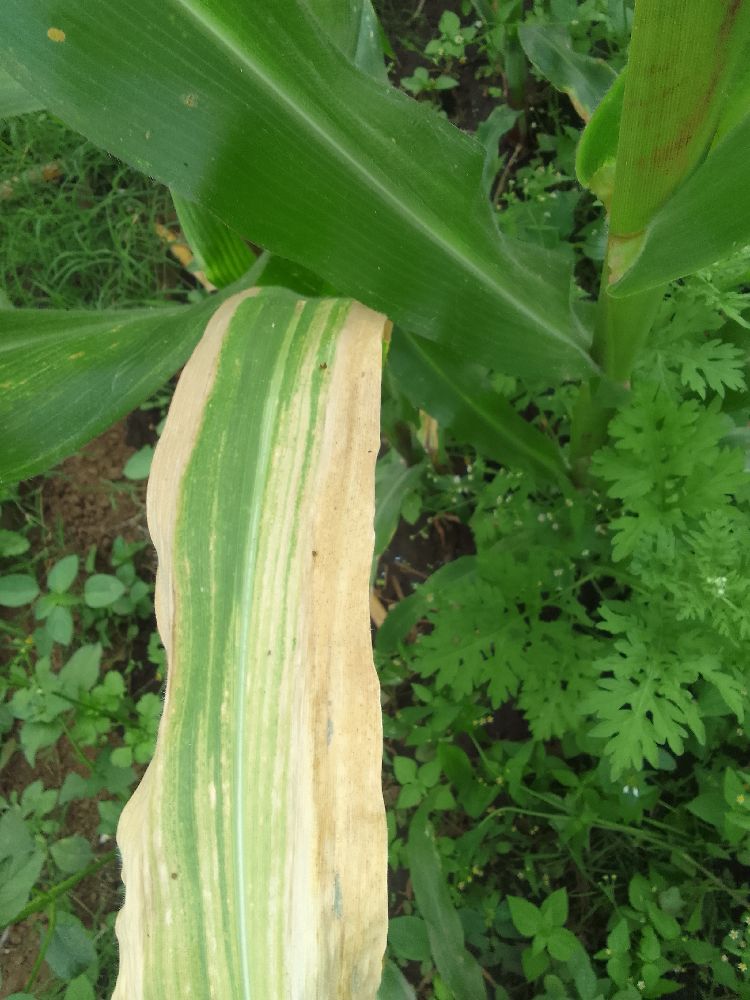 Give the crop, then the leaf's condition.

maize, maize lethal necrosis
